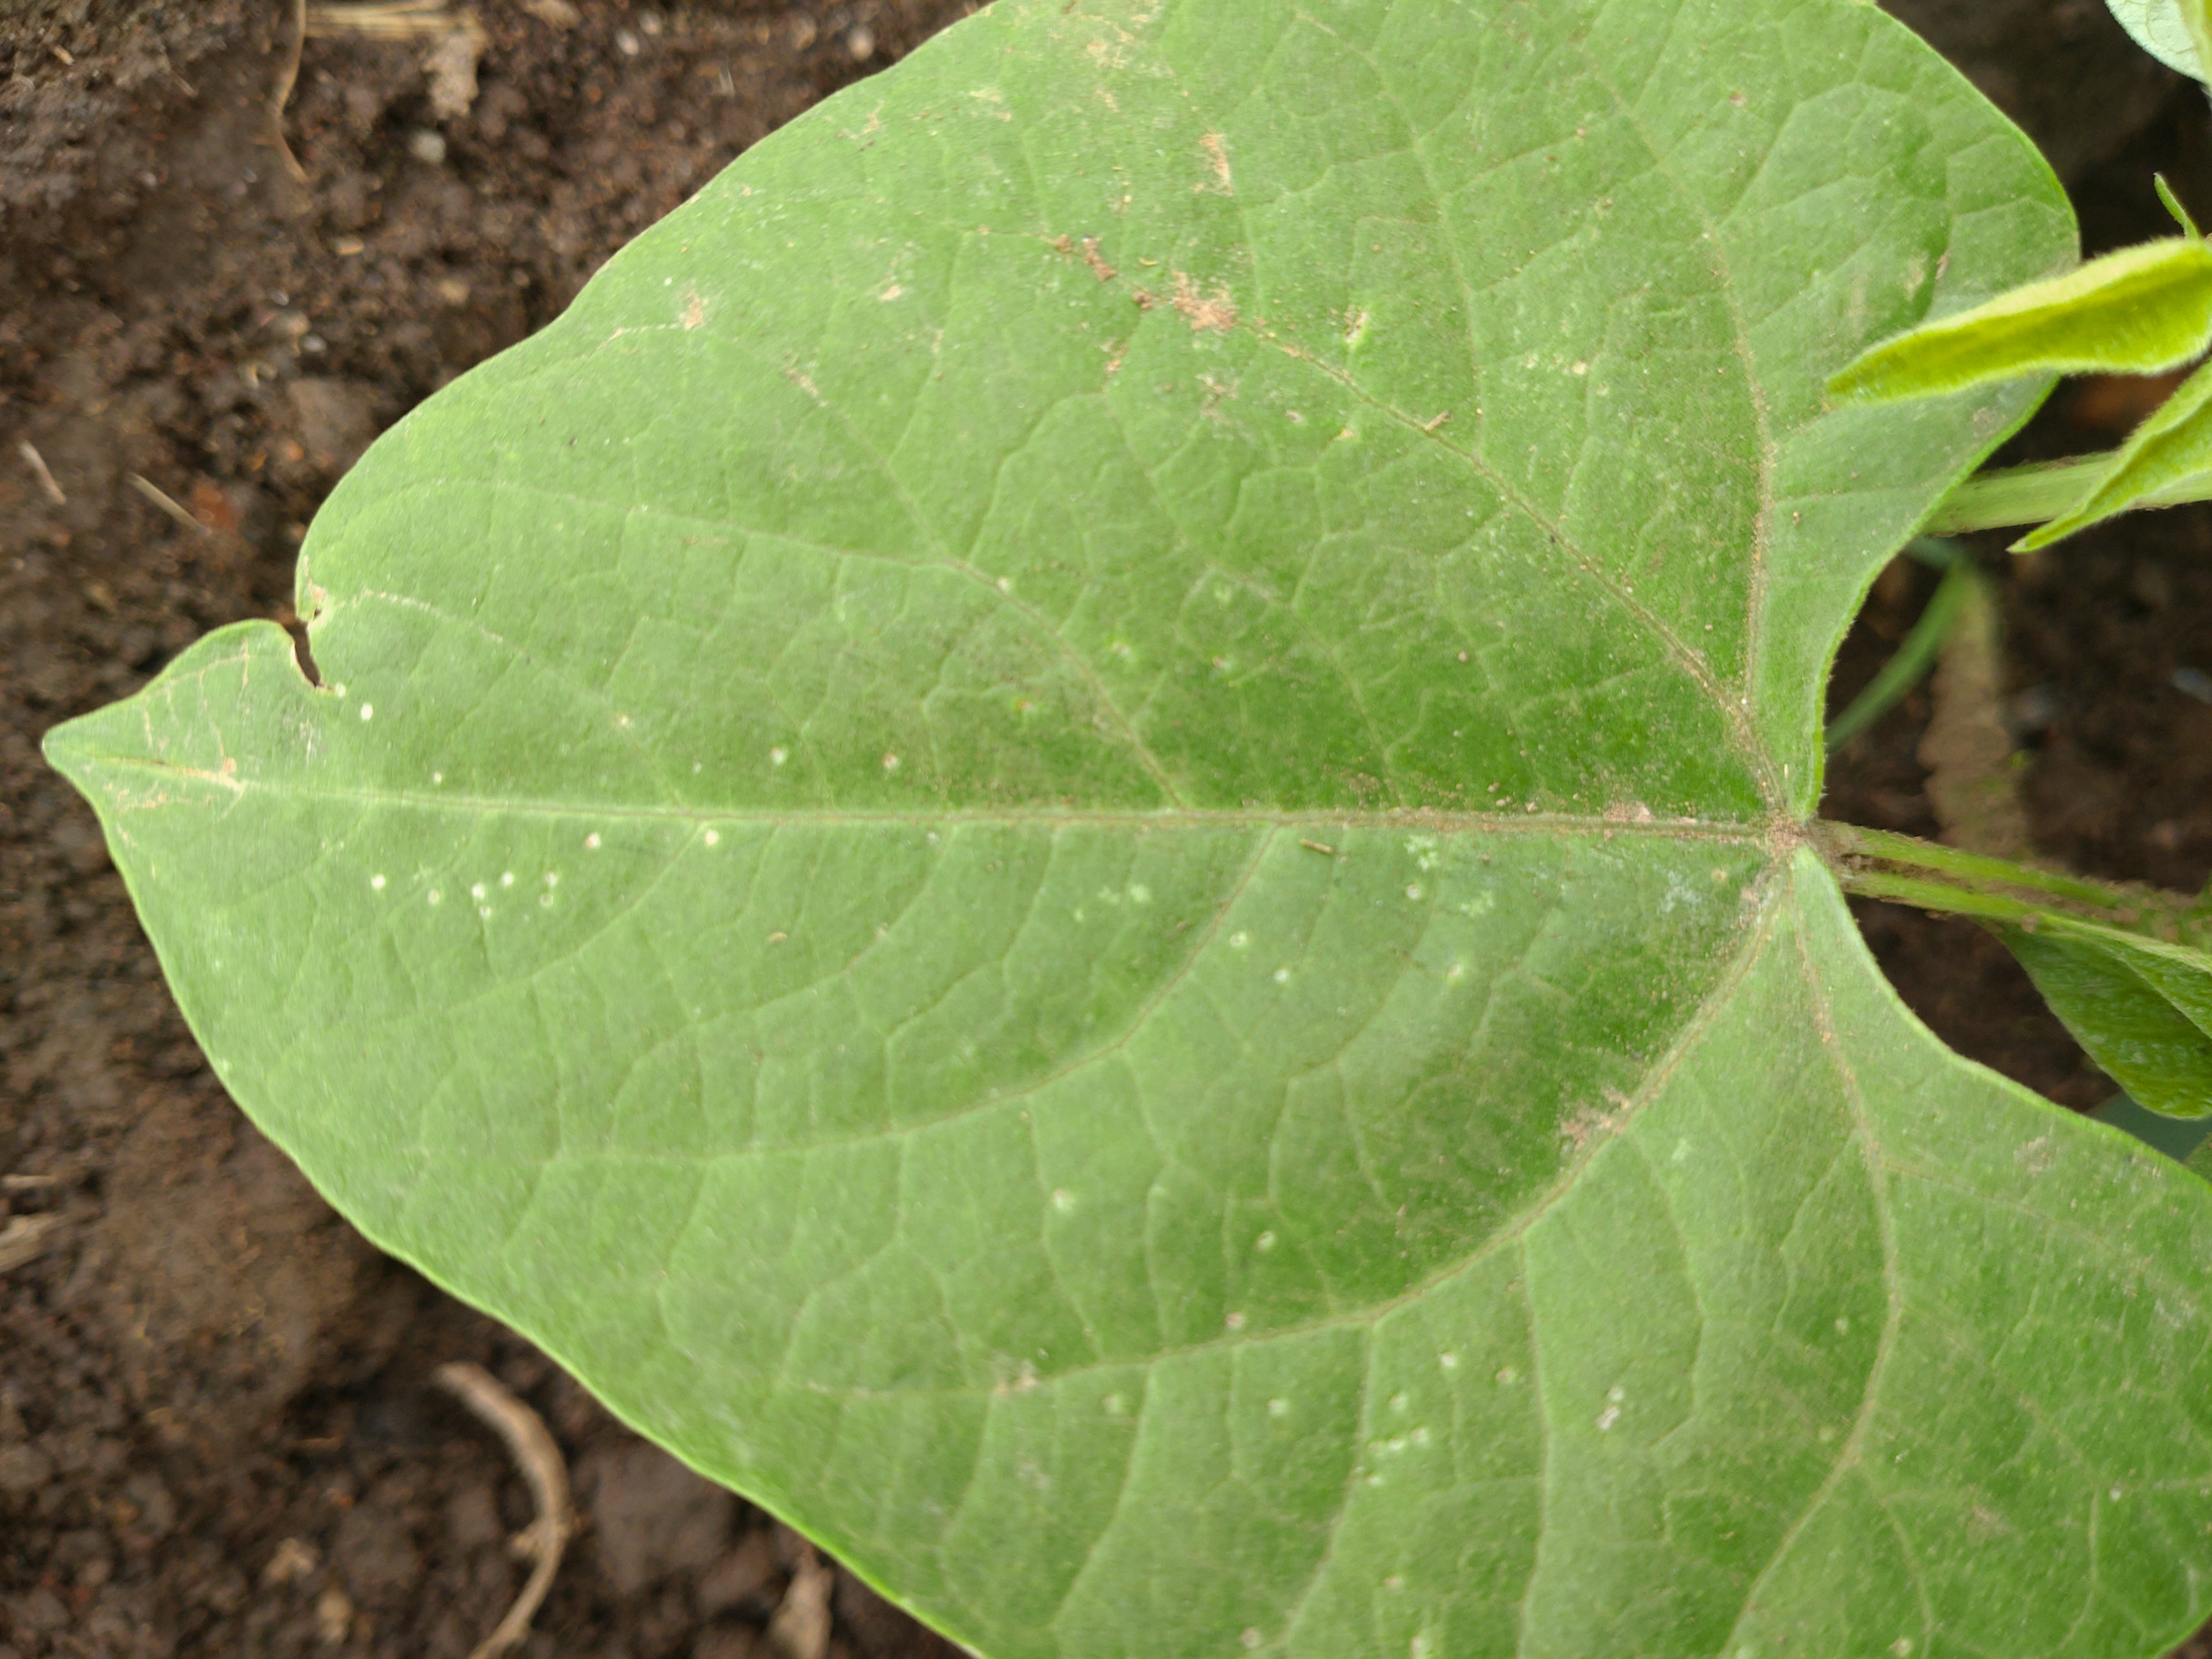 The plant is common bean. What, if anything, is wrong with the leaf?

healthy
